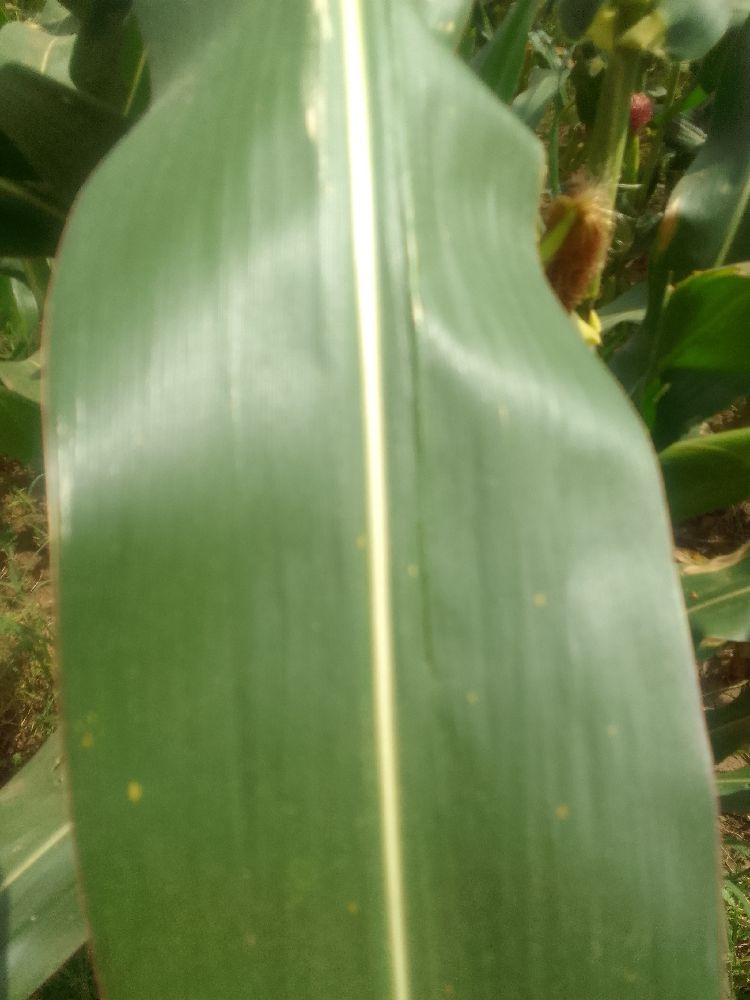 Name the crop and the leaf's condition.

maize, healthy
